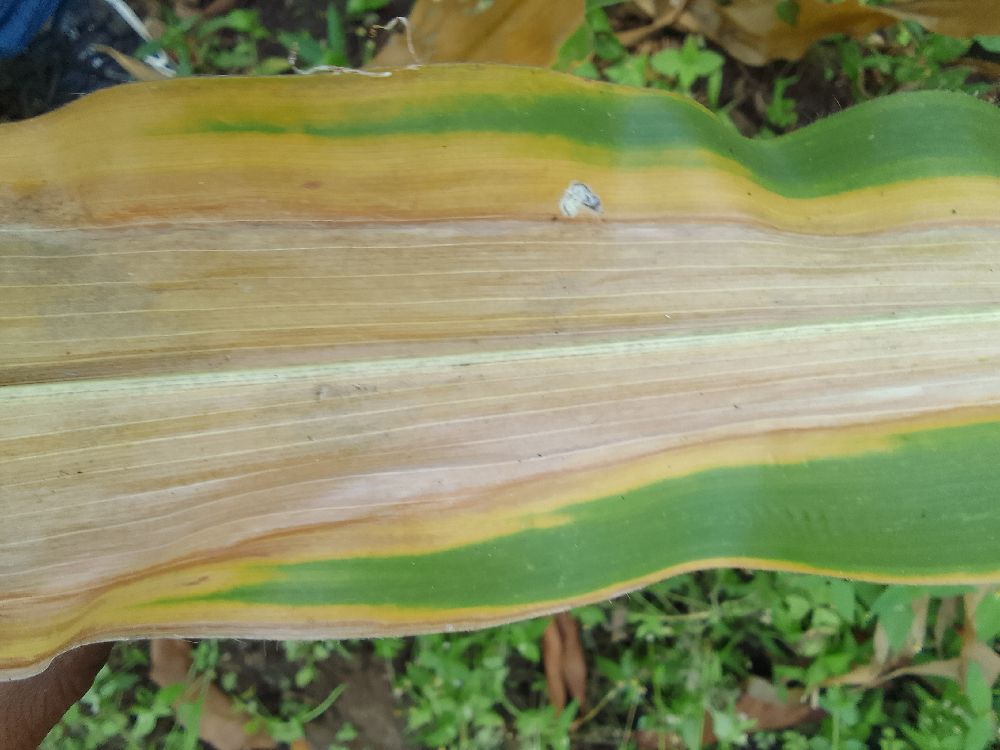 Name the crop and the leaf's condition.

maize, maize lethal necrosis
